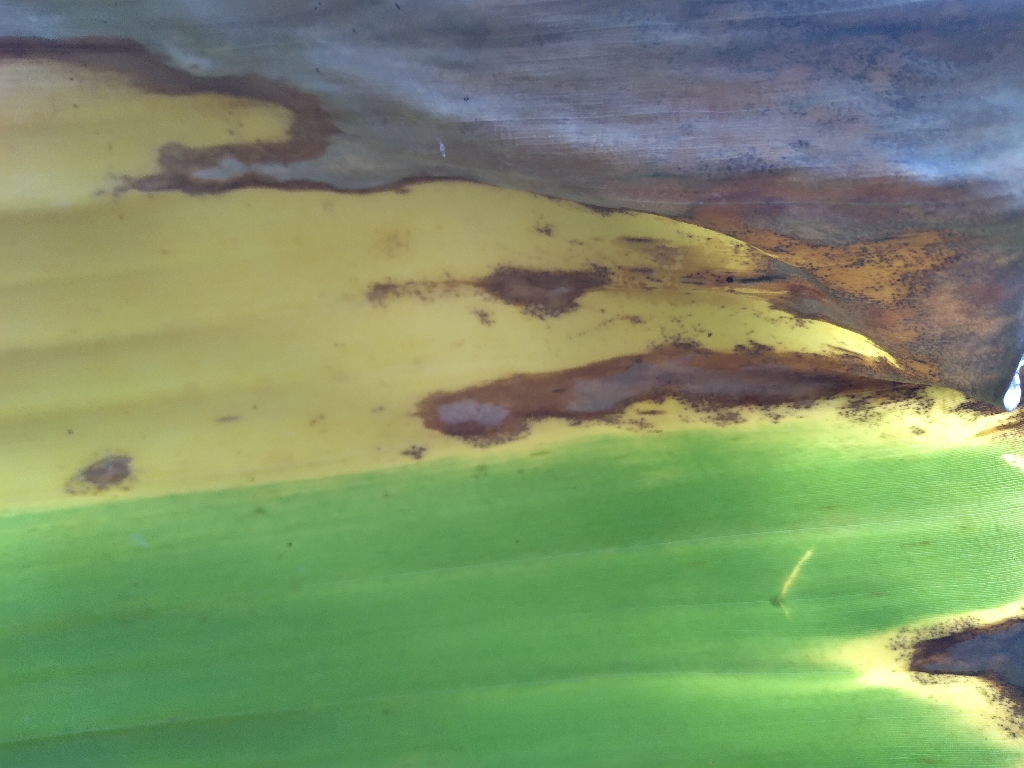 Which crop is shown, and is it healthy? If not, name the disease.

banana, black sigatoka
